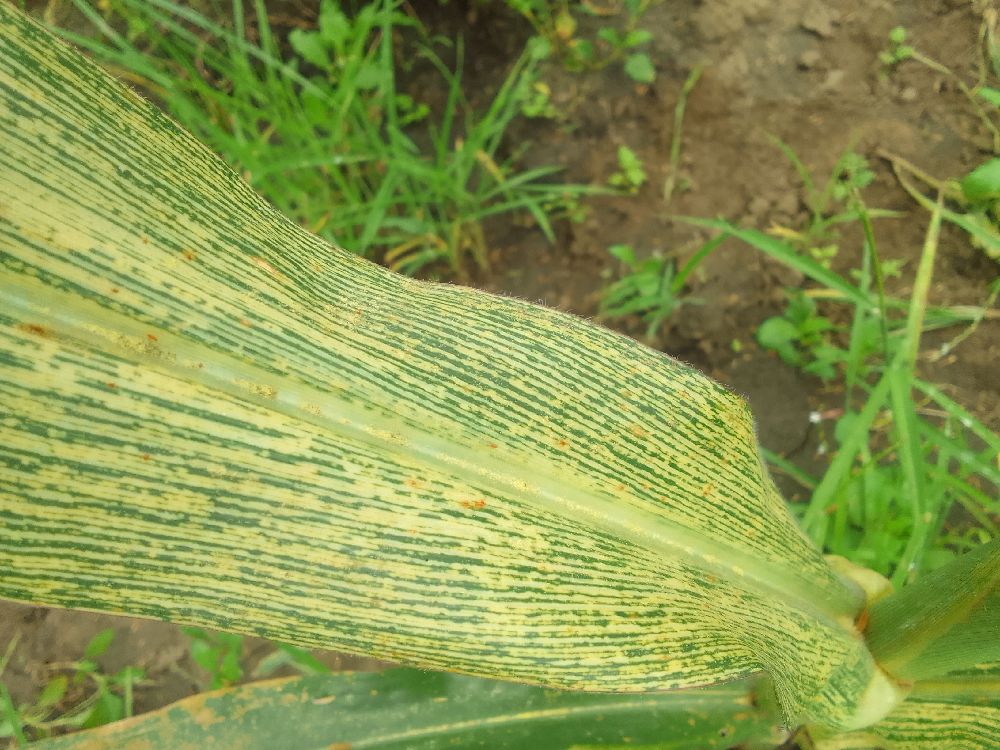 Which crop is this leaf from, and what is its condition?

maize, maize streak virus
